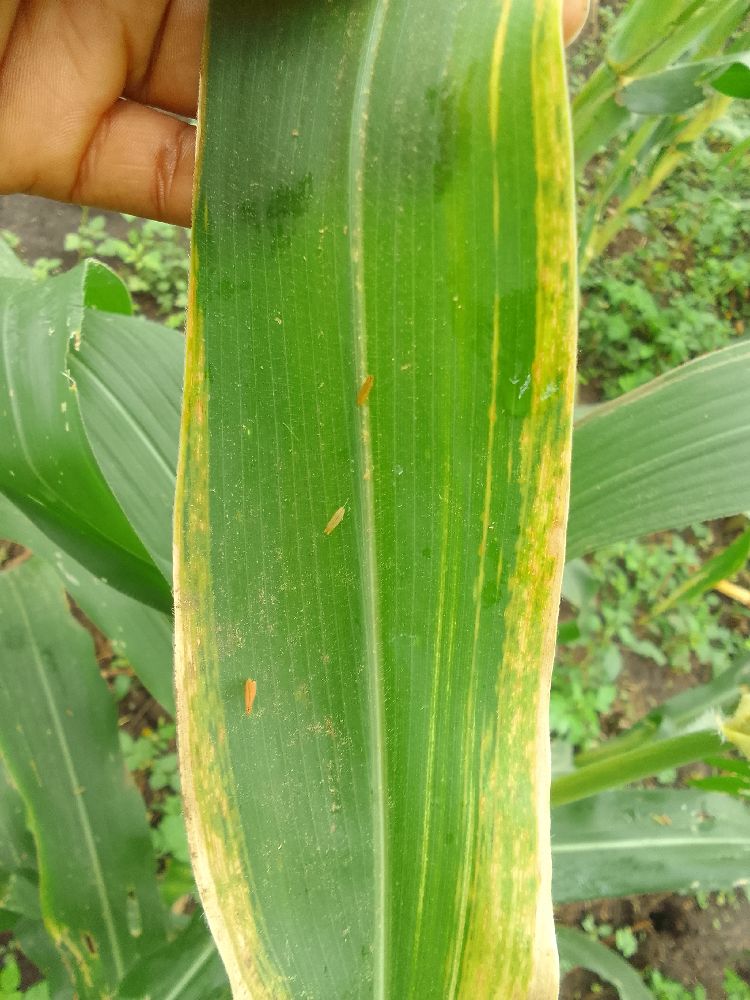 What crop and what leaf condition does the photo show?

maize, maize lethal necrosis
